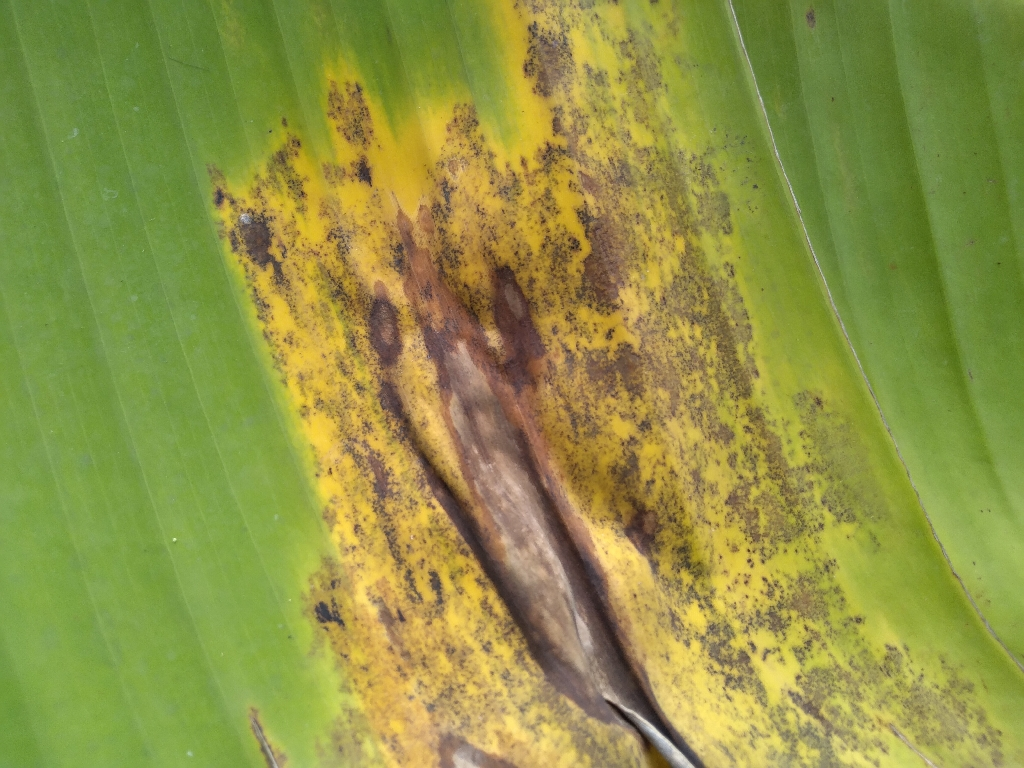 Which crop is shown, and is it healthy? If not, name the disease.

banana, black sigatoka
